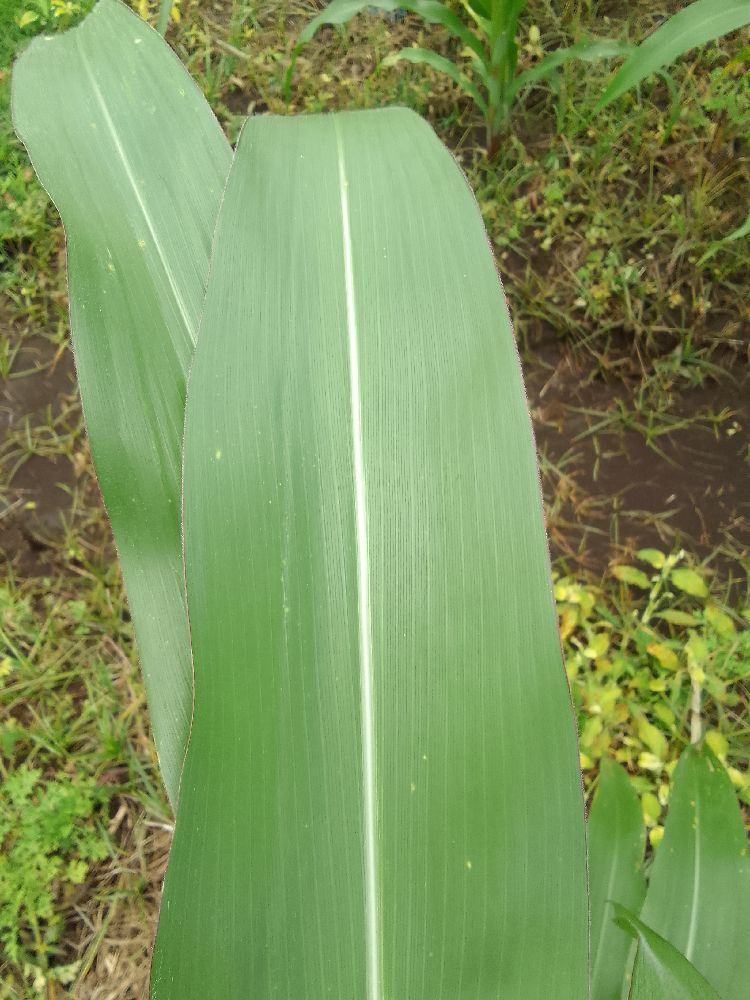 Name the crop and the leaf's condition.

maize, healthy
